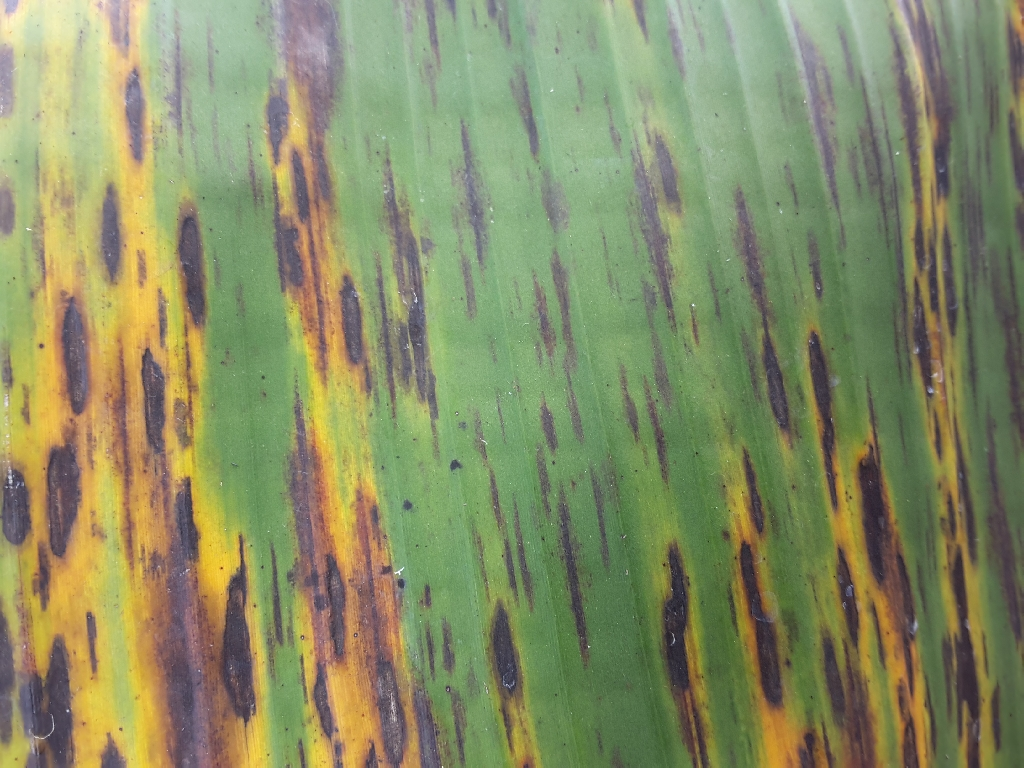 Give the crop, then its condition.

banana, black sigatoka
